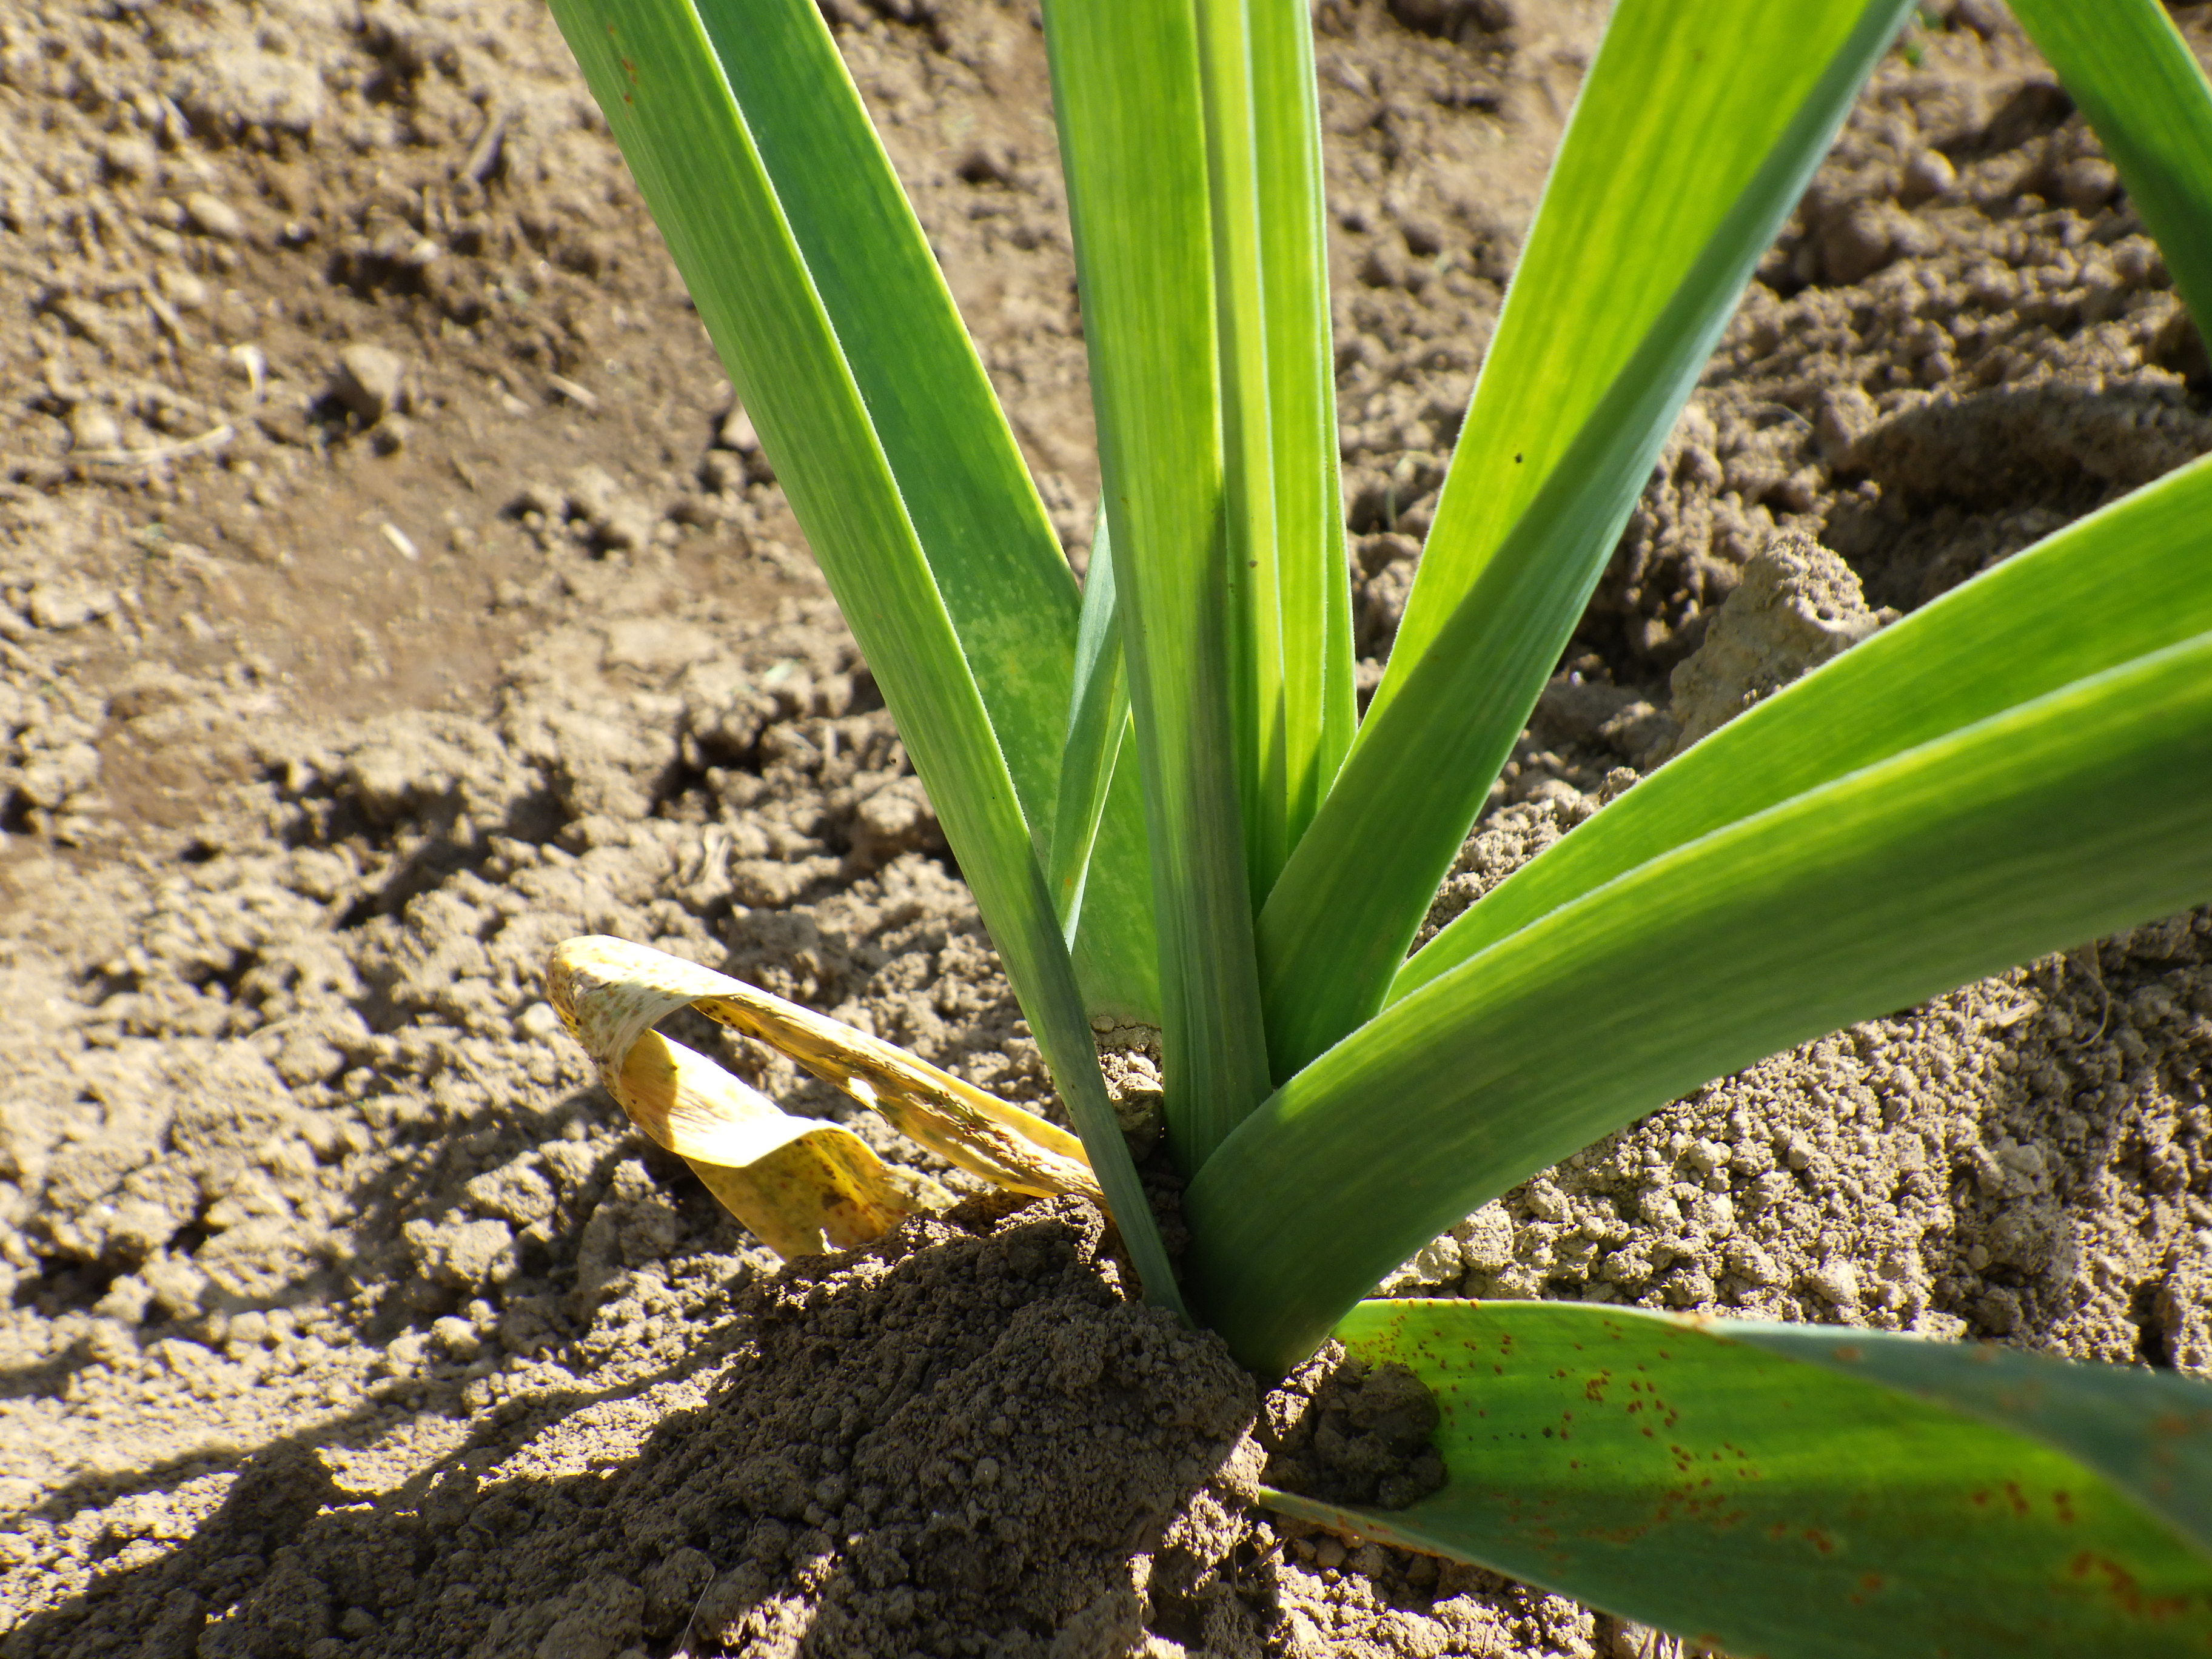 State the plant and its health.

garlic, rust
